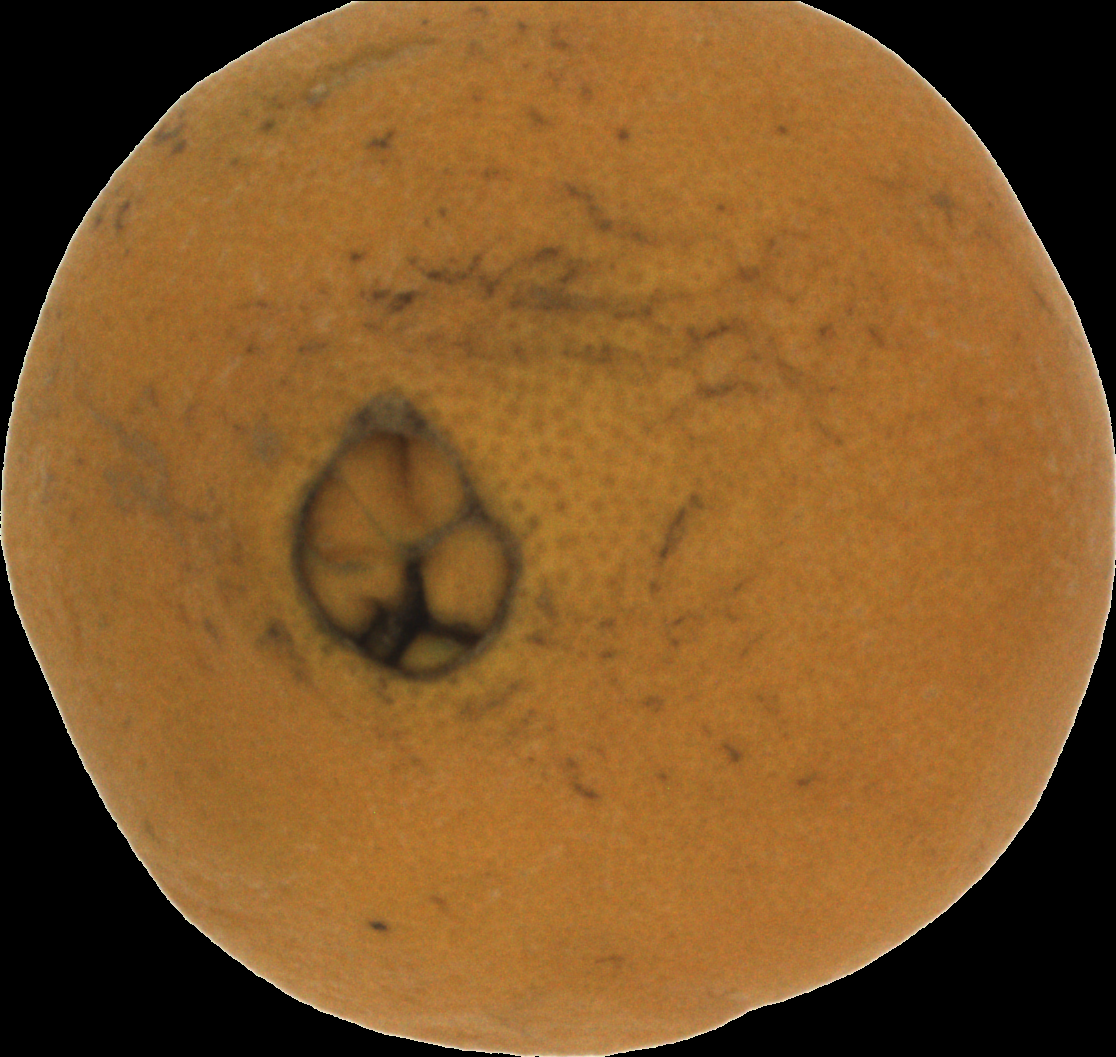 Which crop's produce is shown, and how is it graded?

orange, bad
